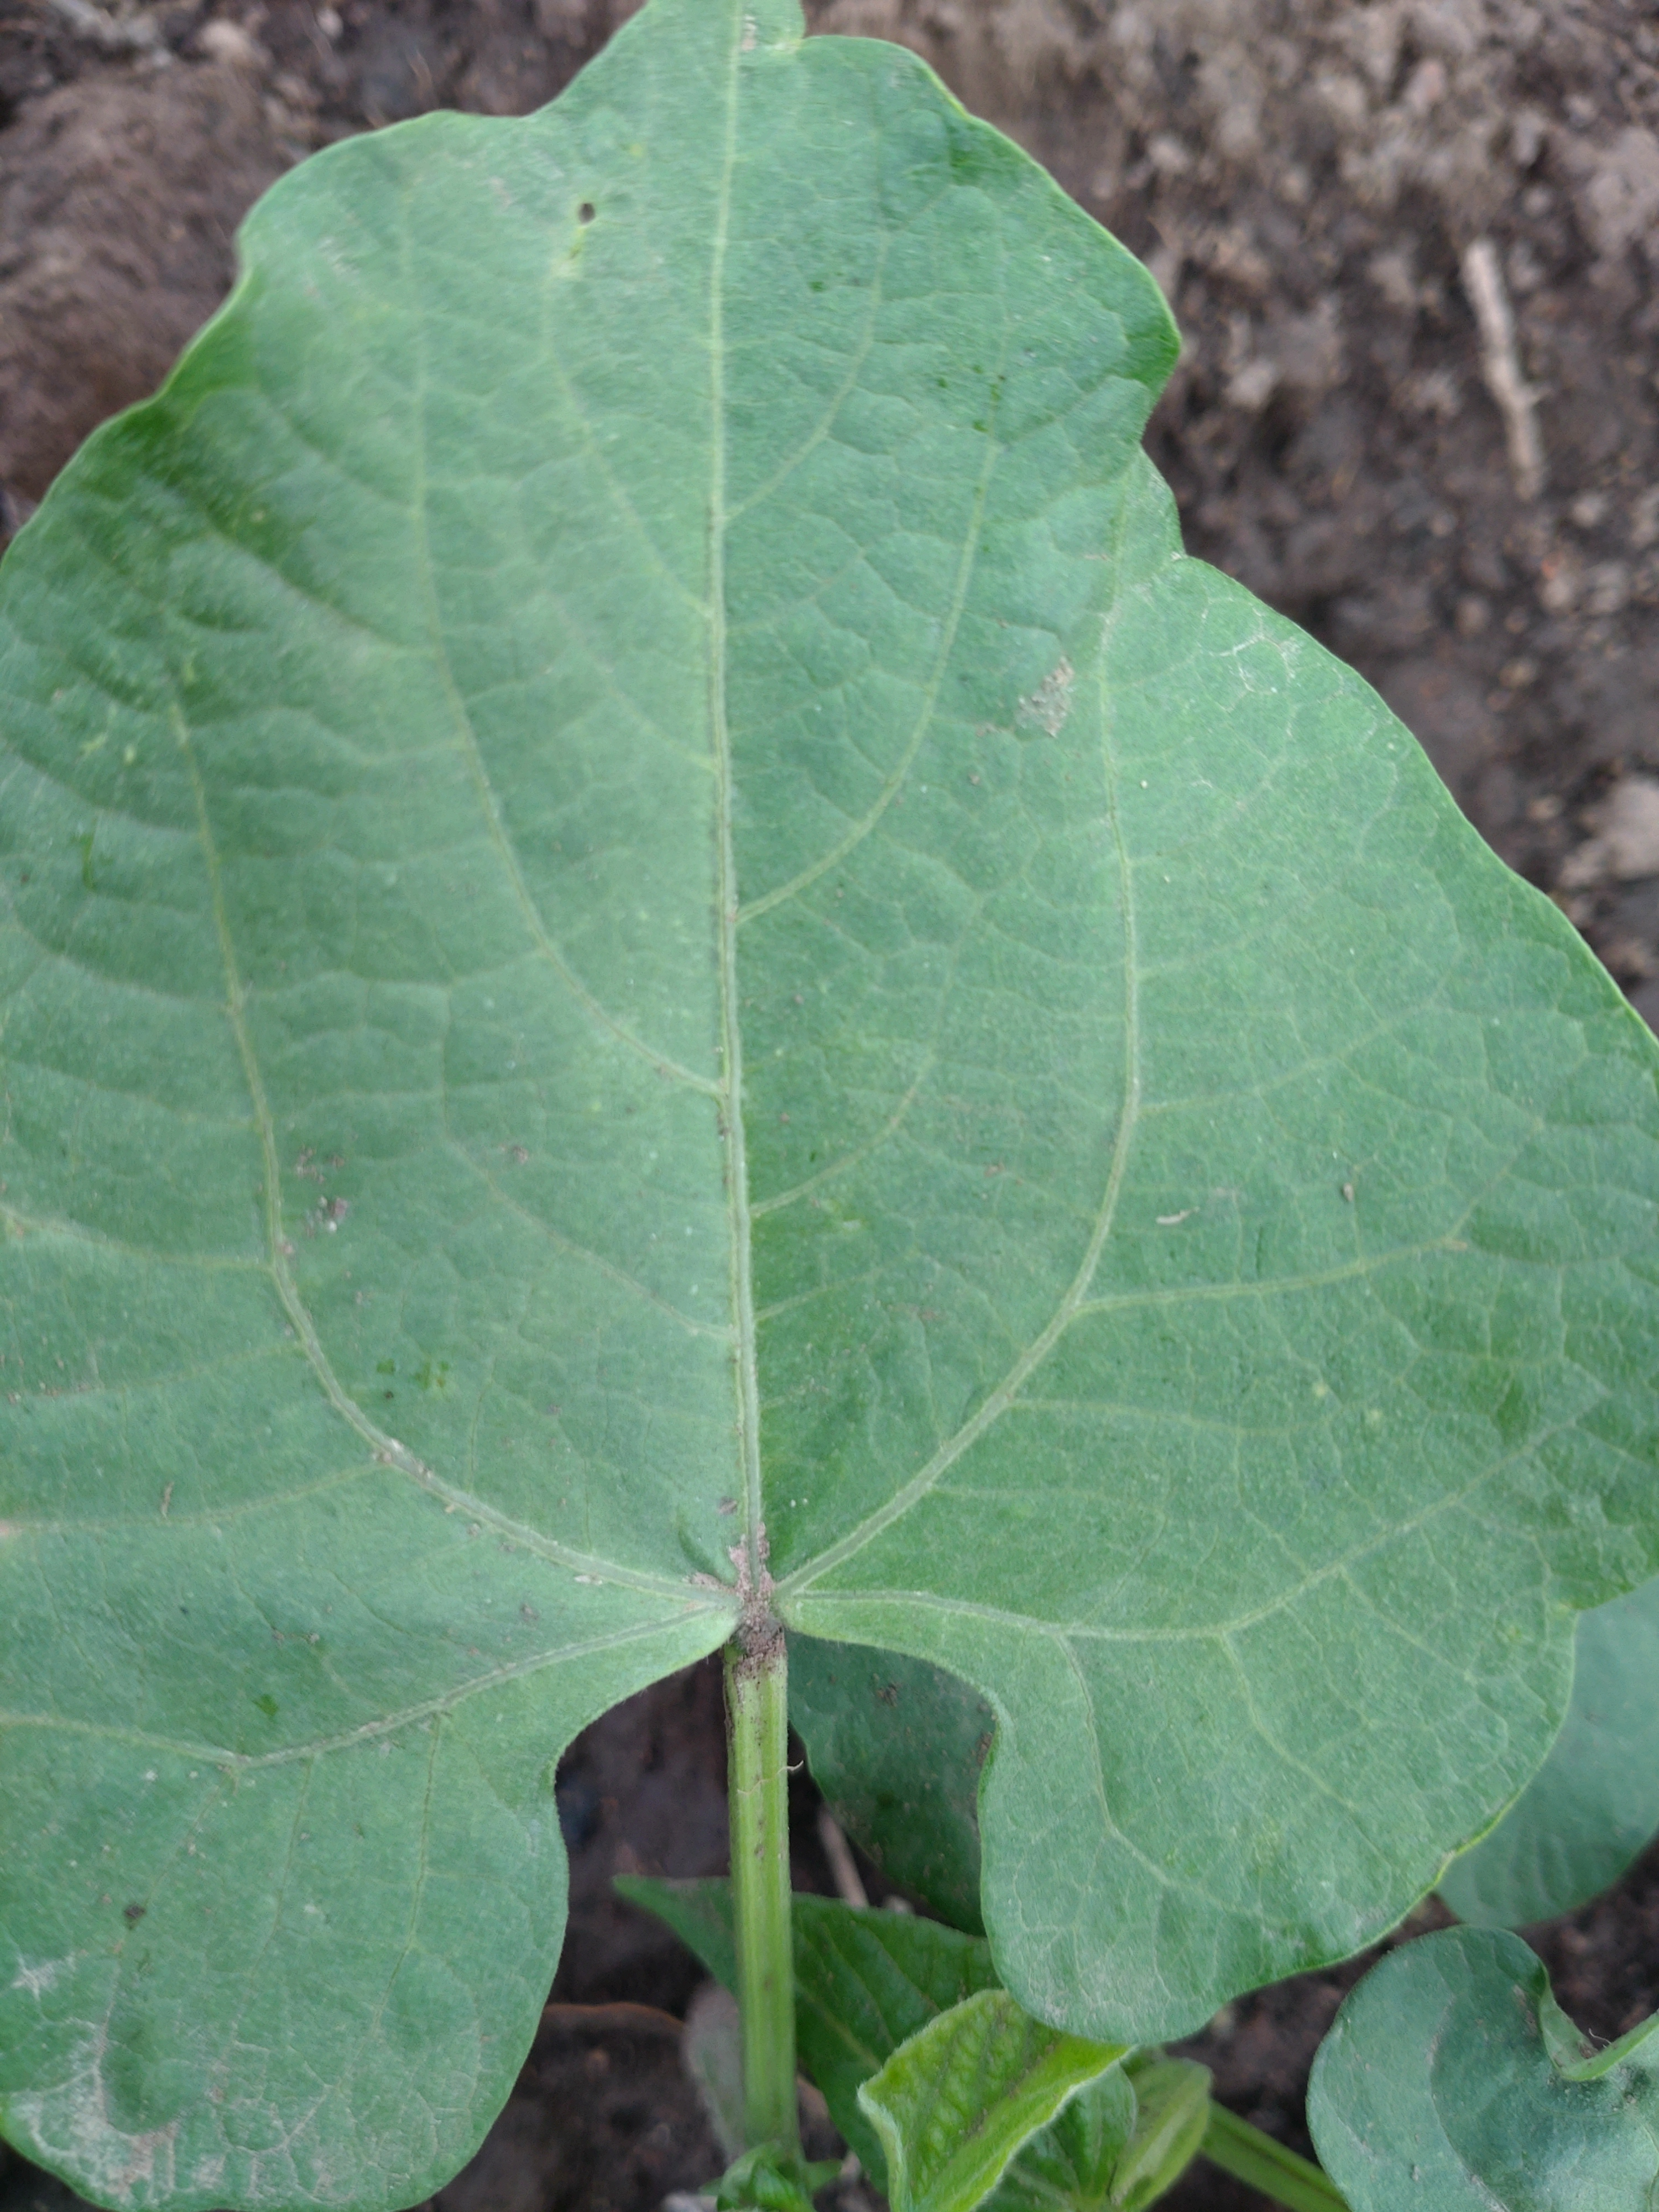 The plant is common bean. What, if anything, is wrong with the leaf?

healthy
